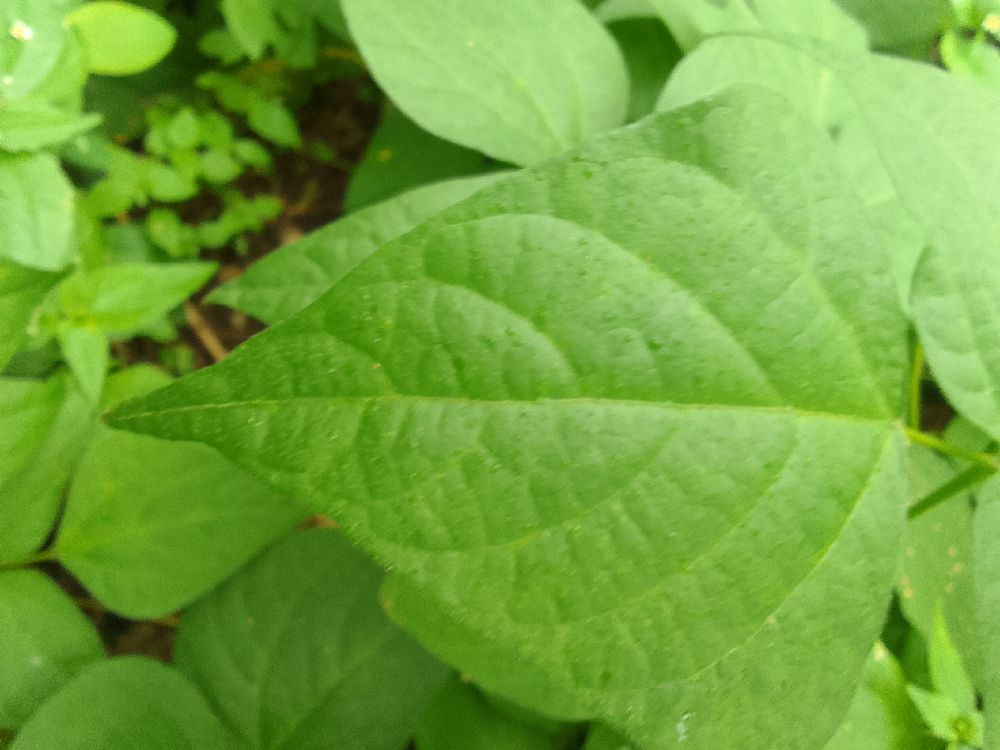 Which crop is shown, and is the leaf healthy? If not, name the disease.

common bean, healthy
